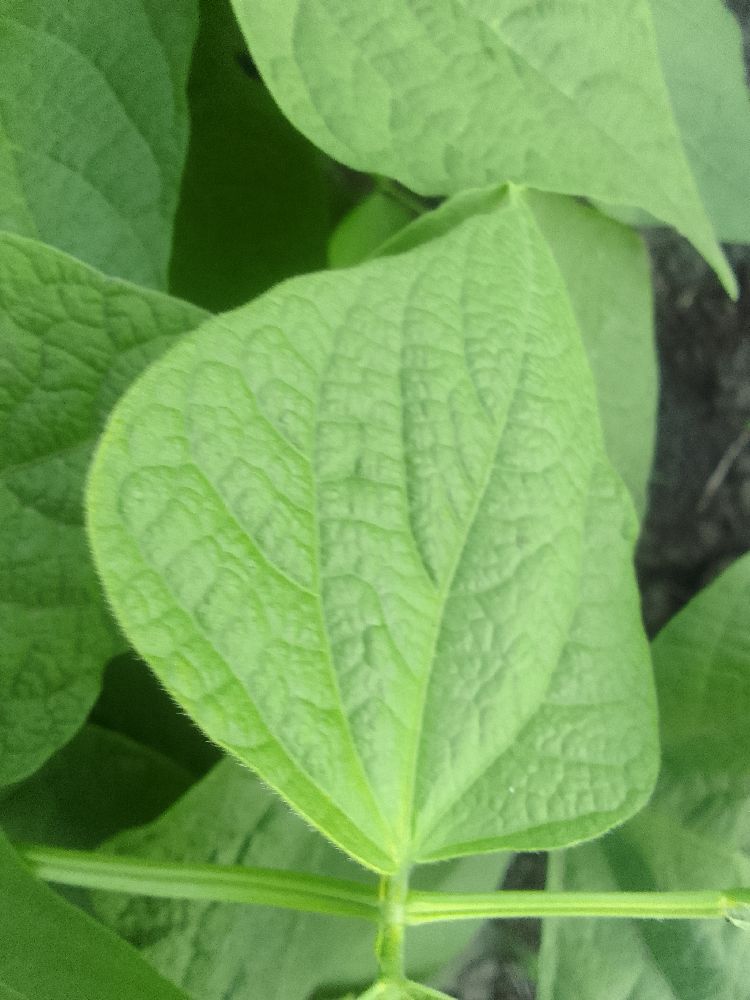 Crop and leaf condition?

common bean, healthy
